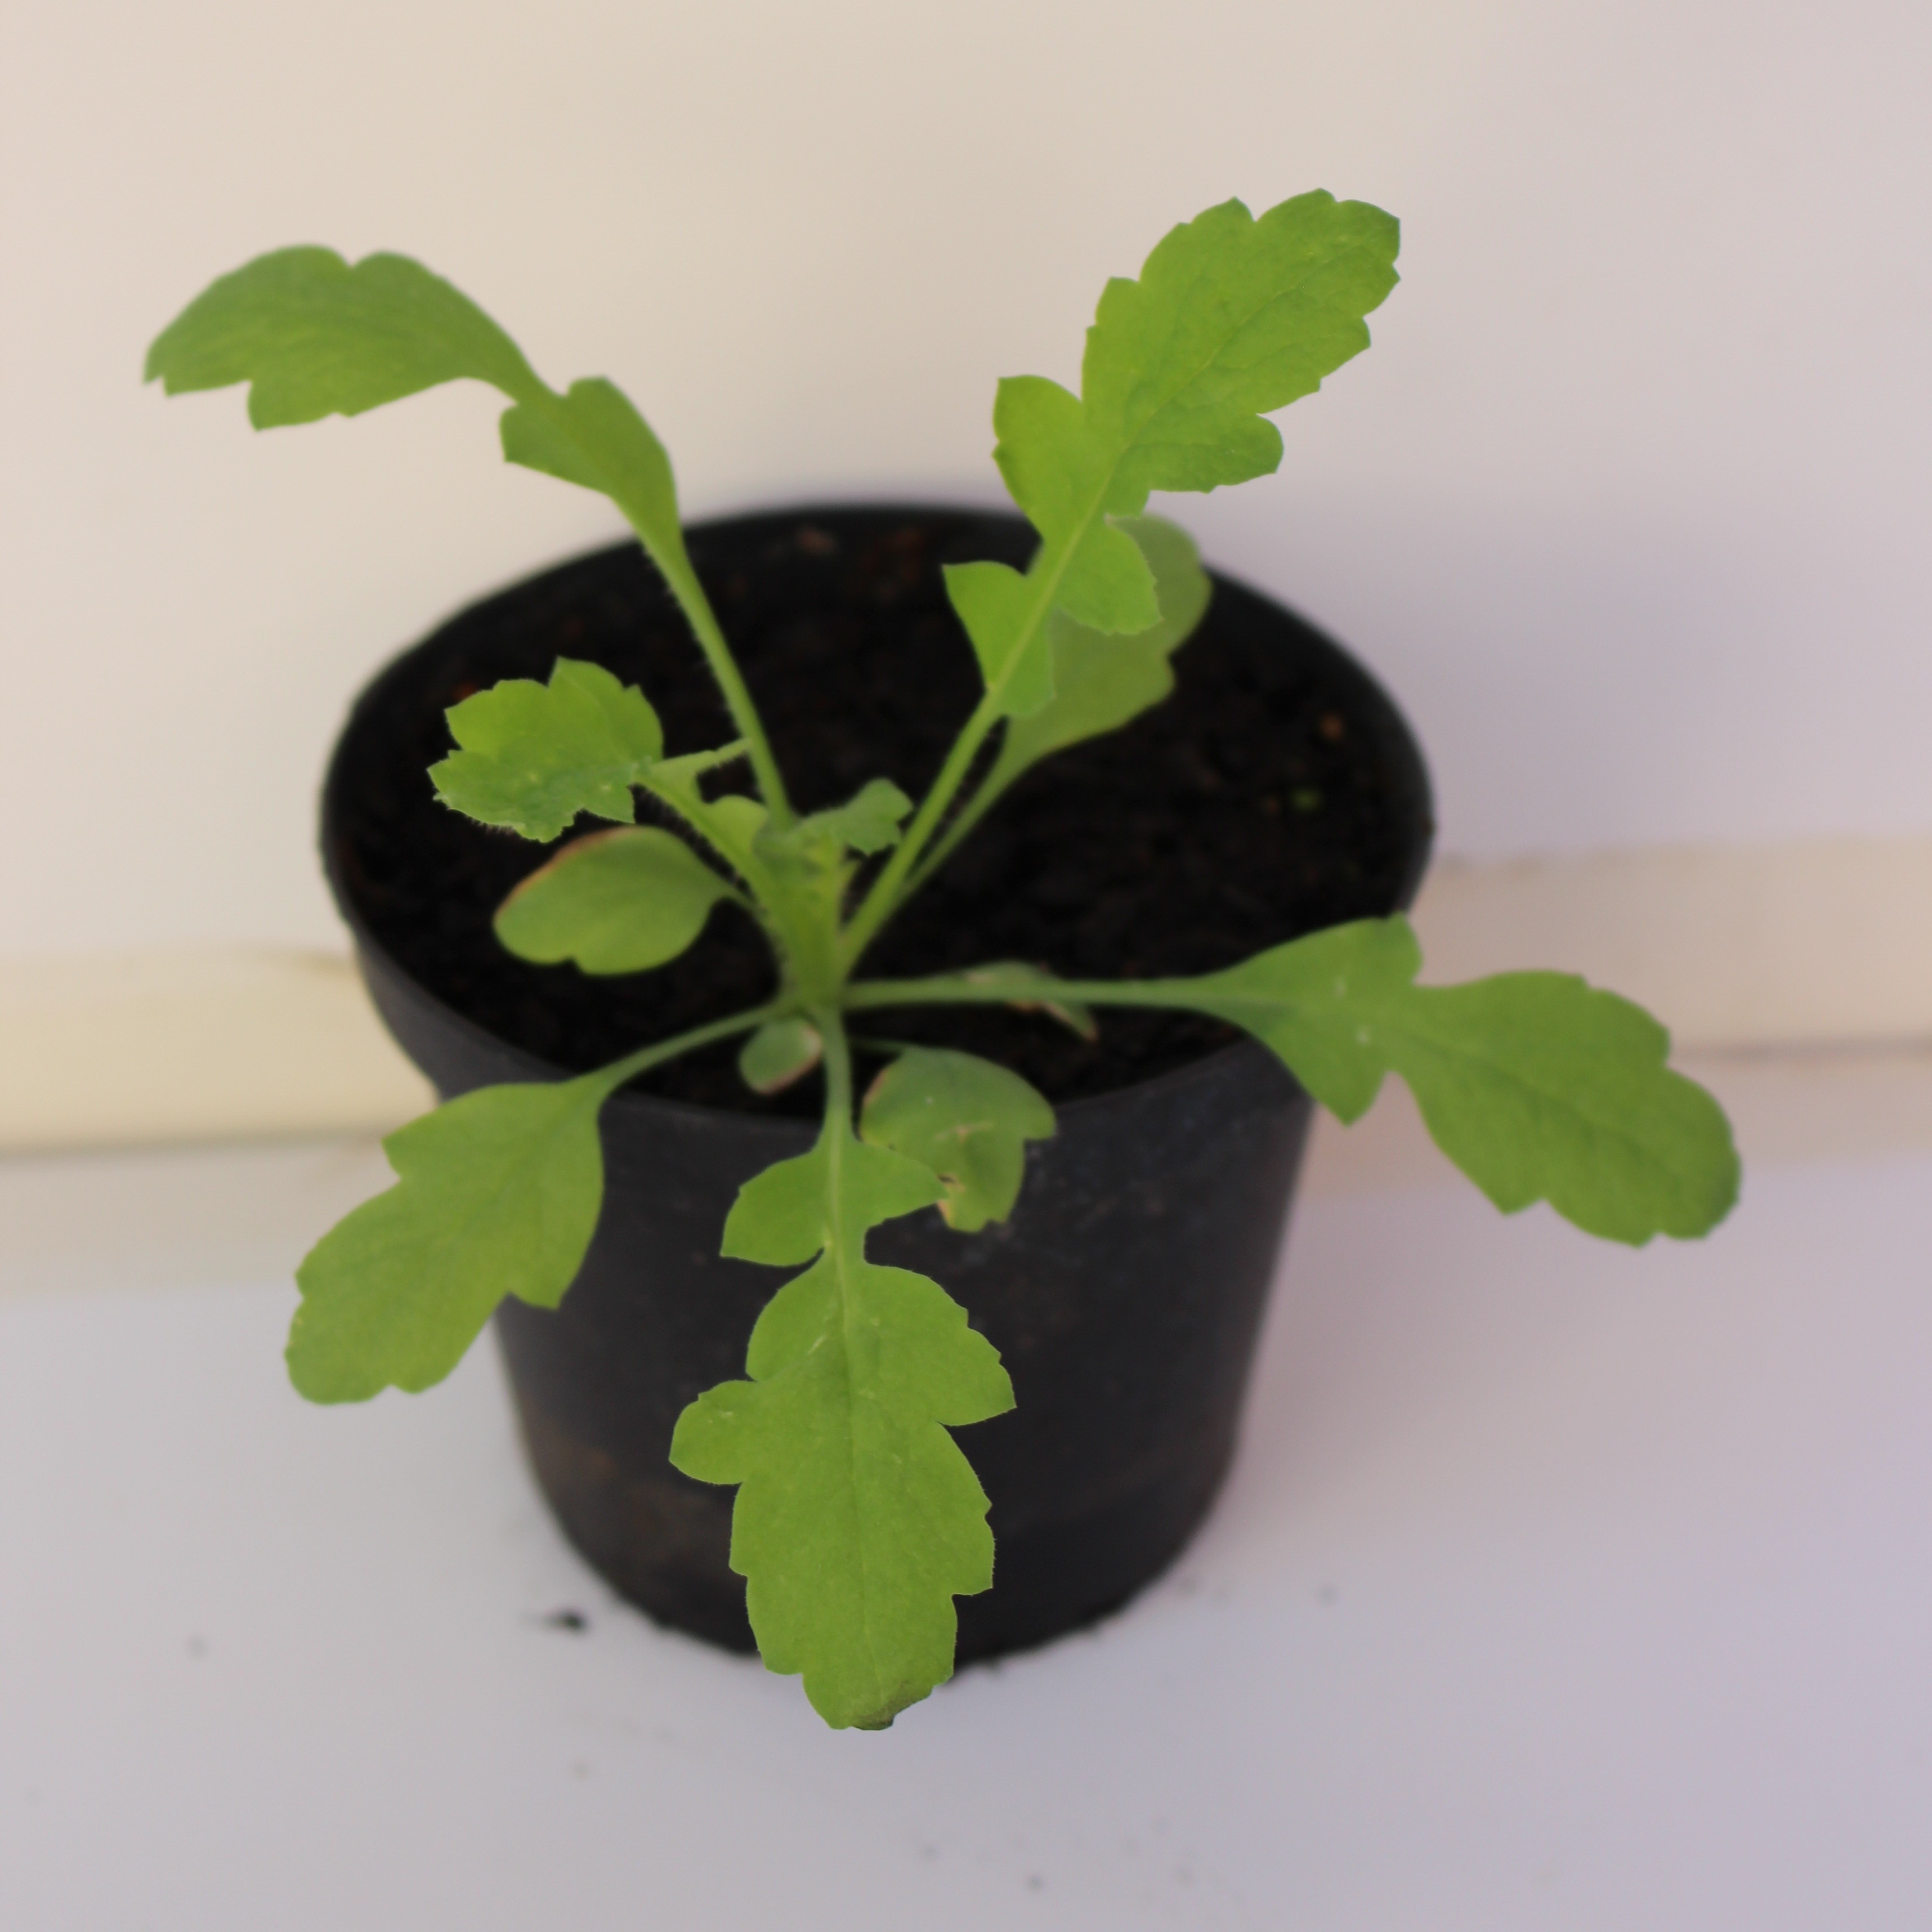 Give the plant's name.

Papaver rhoeas
